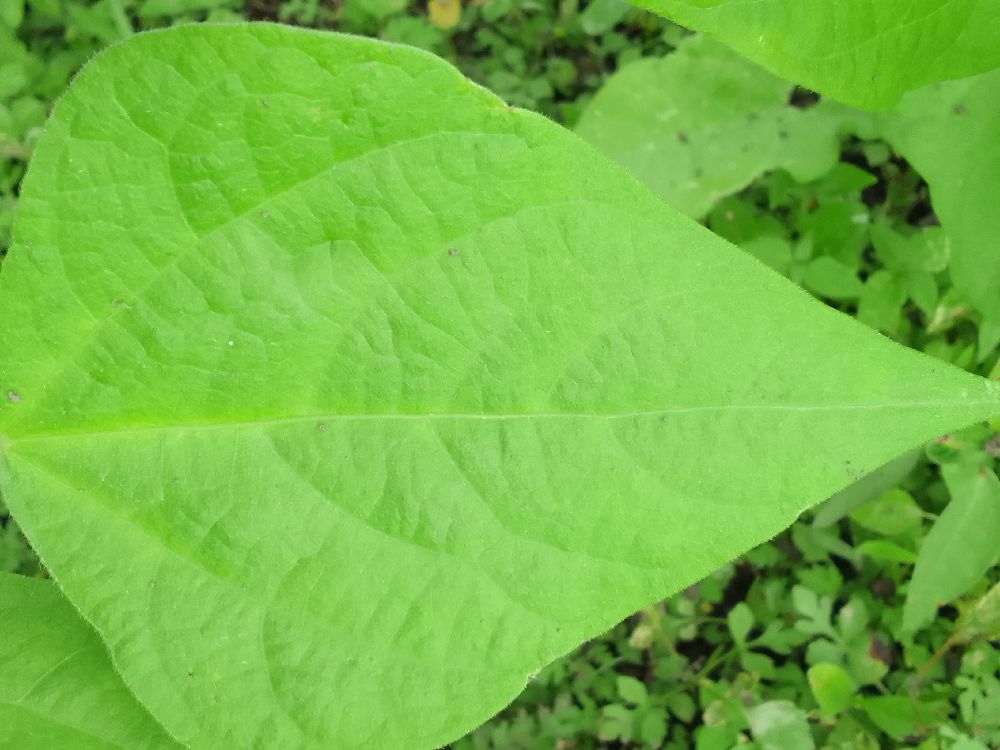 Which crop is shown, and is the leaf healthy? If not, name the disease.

common bean, healthy
